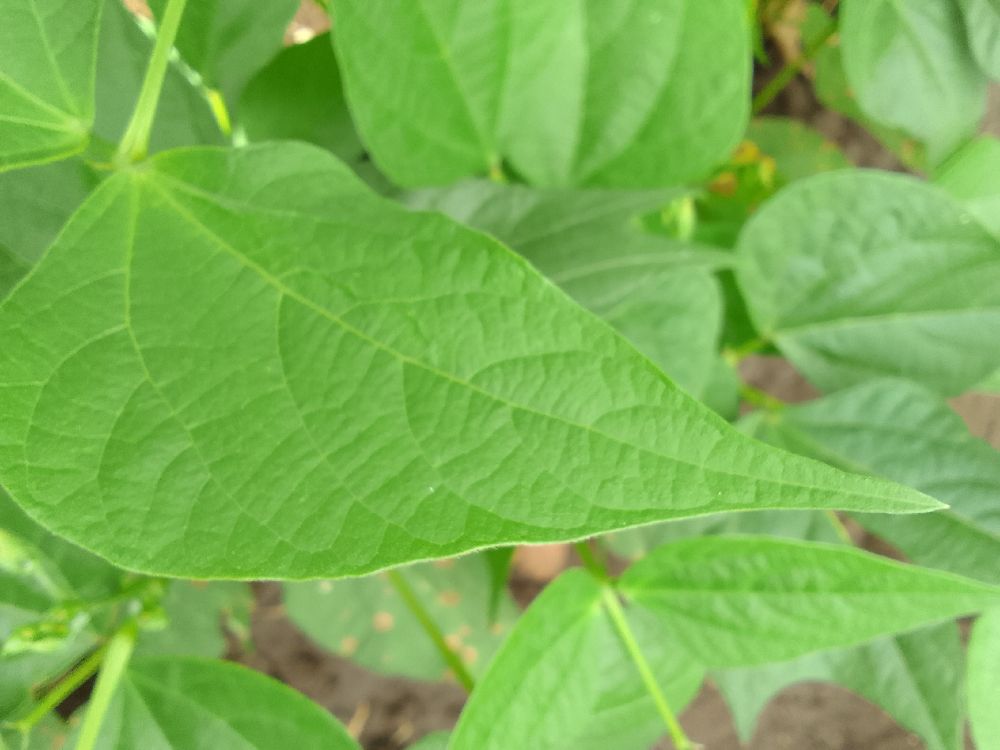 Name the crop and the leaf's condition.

common bean, healthy
